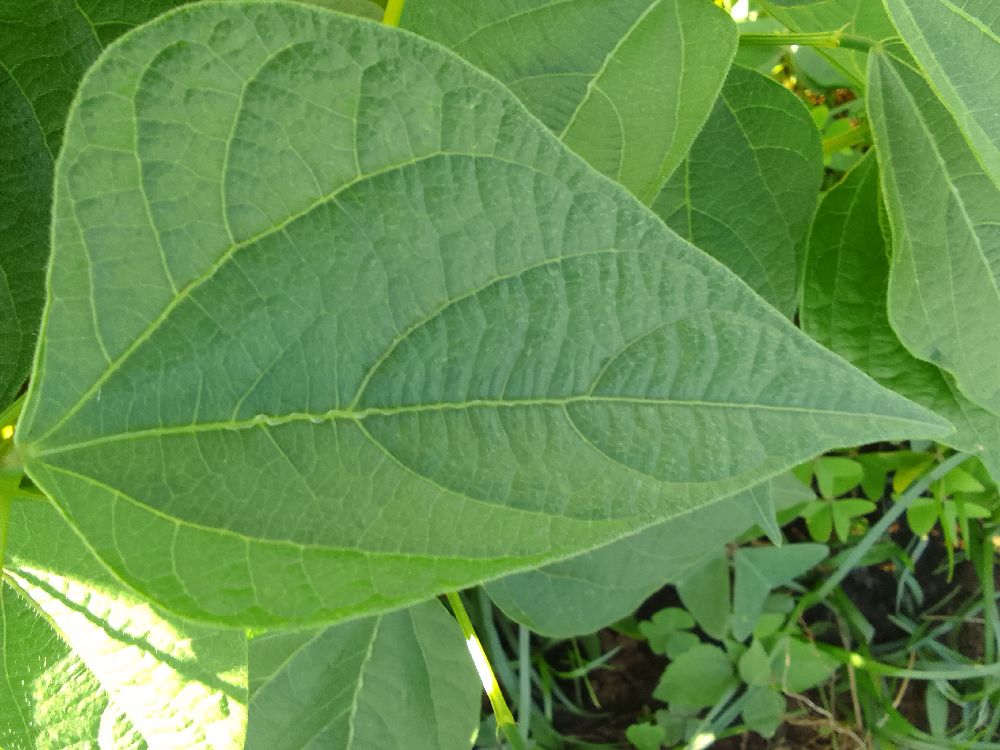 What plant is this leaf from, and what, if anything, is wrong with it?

common bean, healthy
